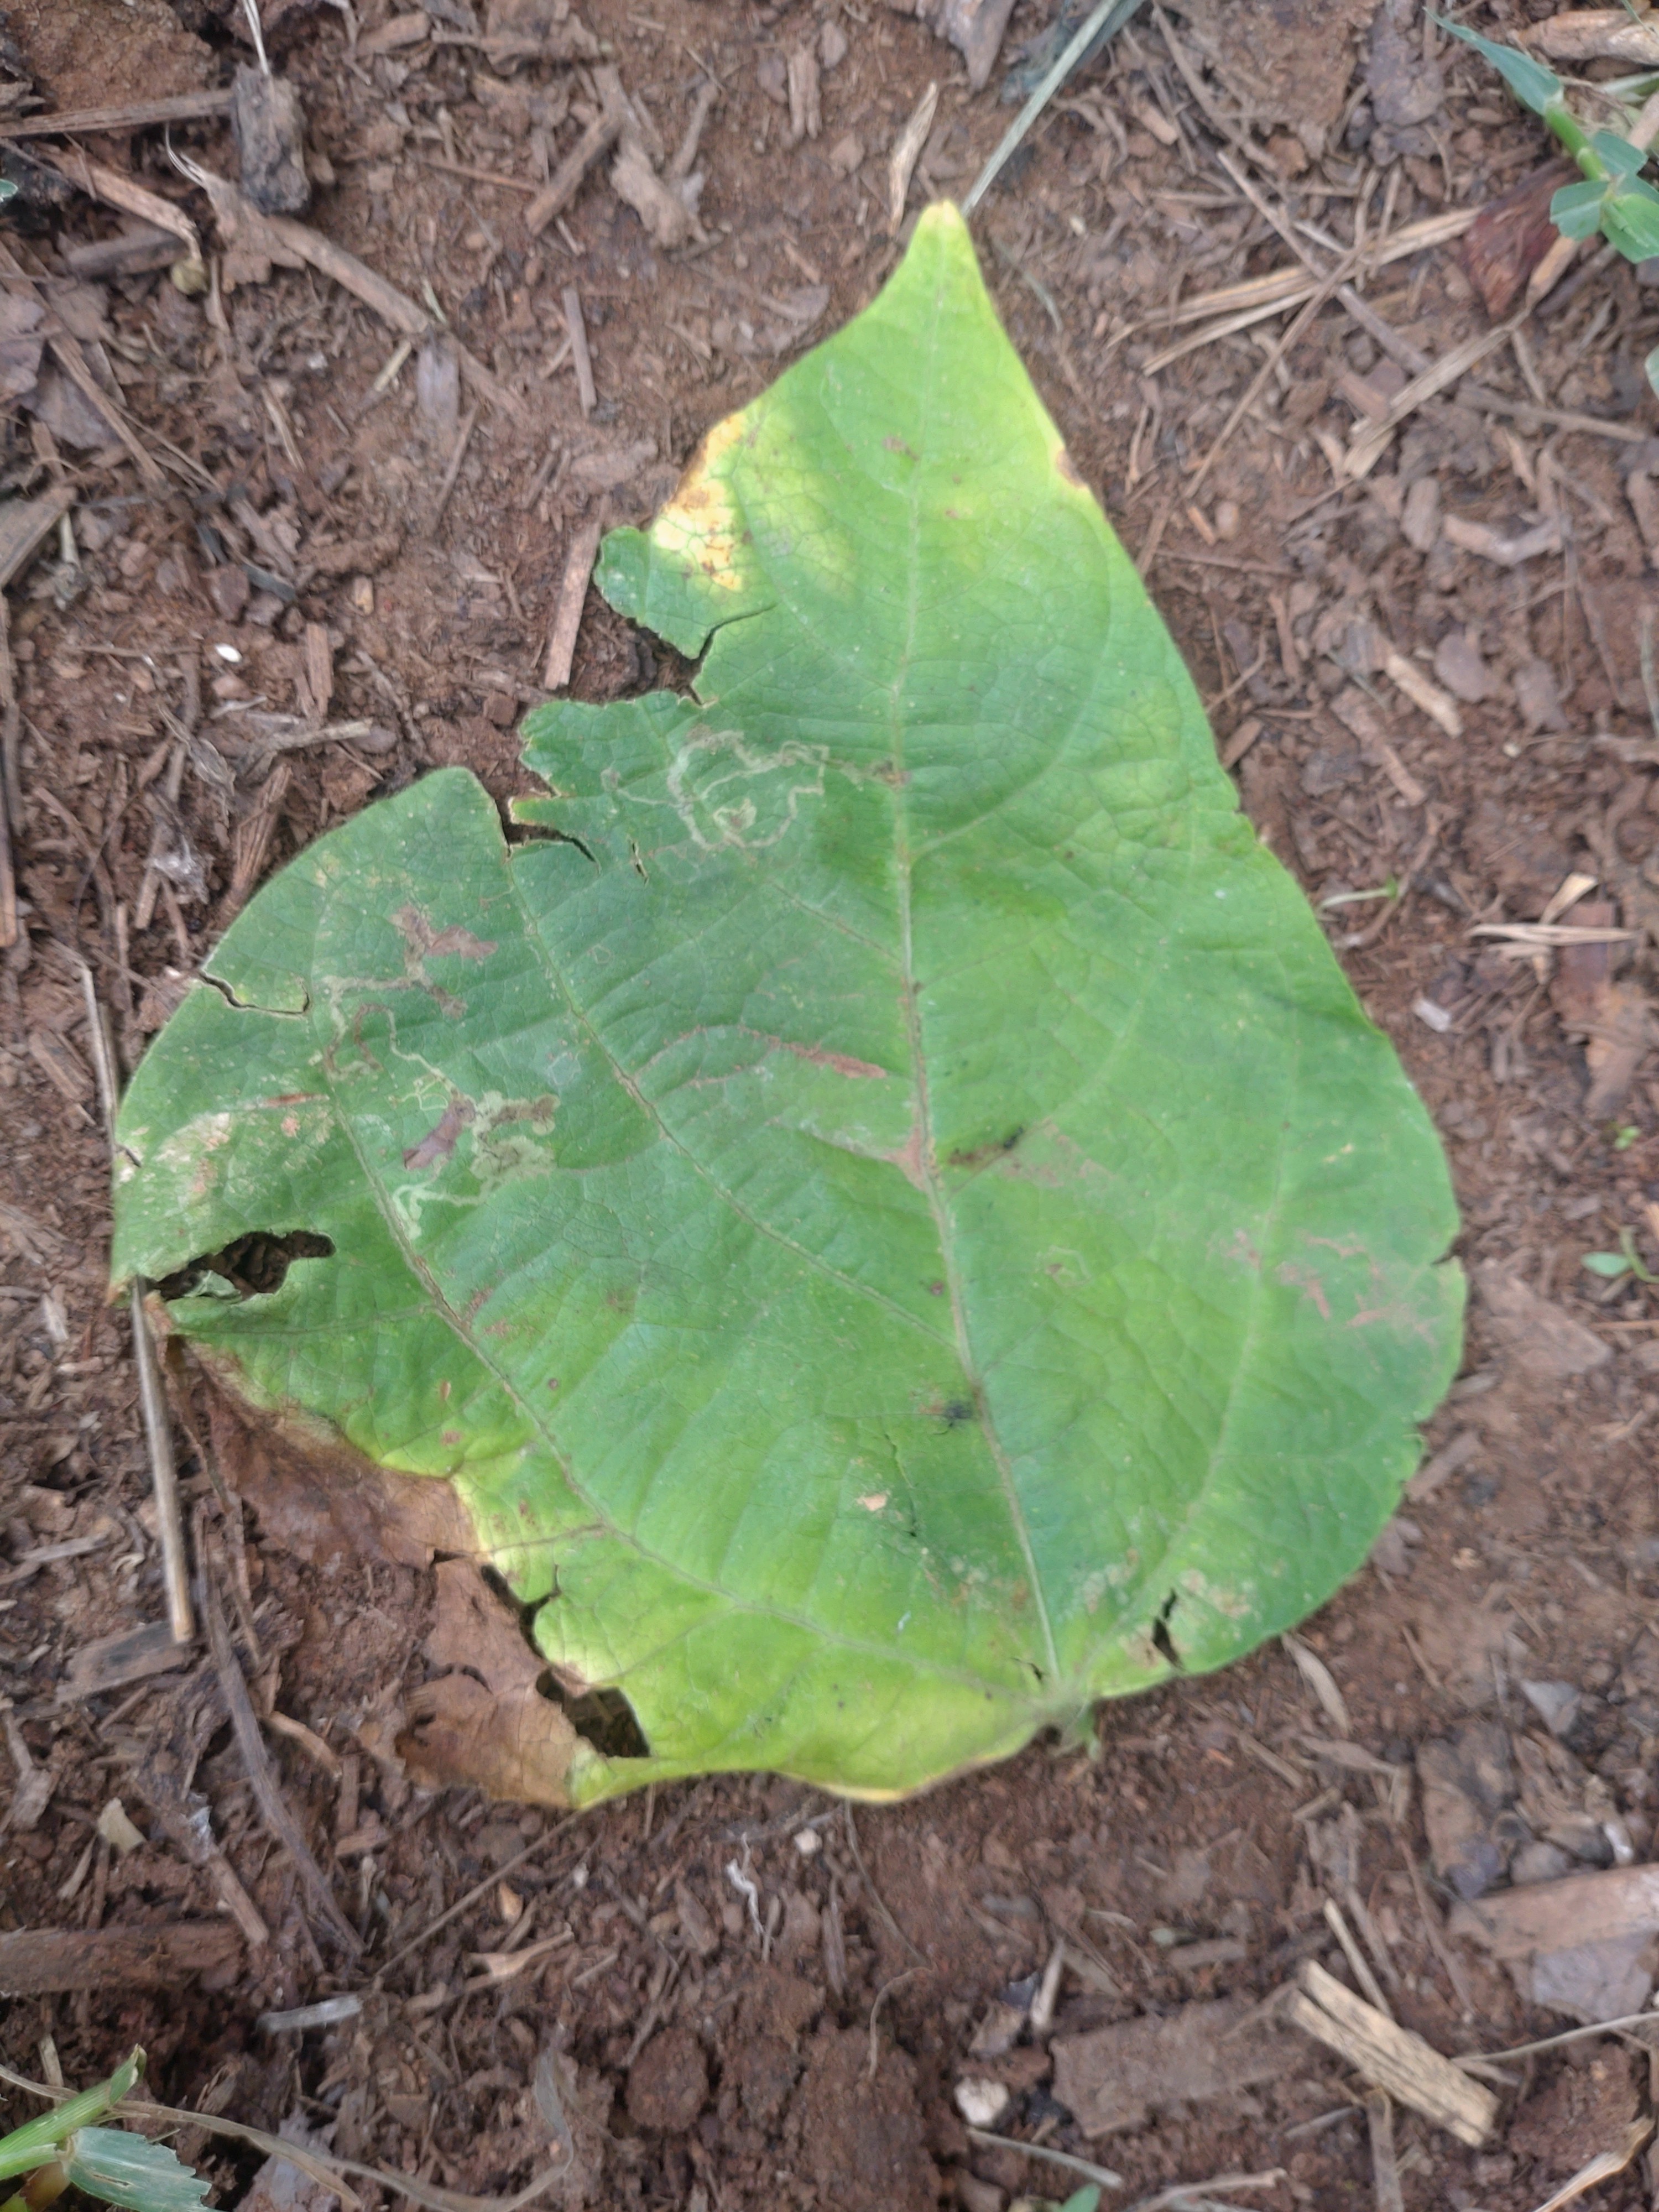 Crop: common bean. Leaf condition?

anthracnose
